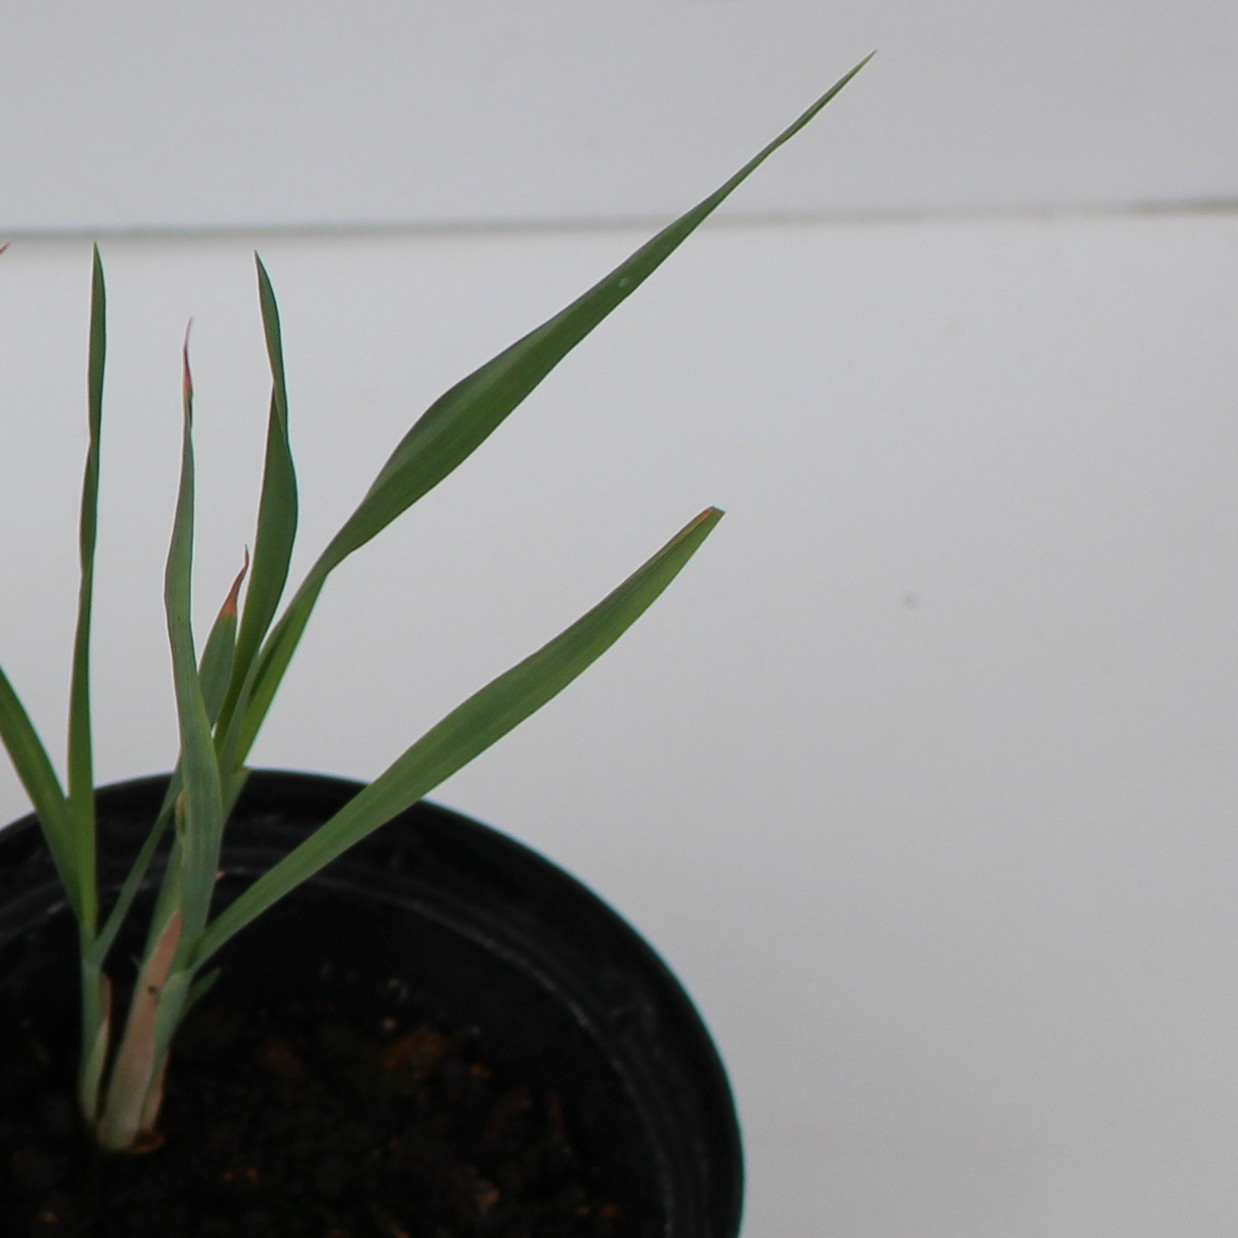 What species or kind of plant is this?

Avena sterilis
